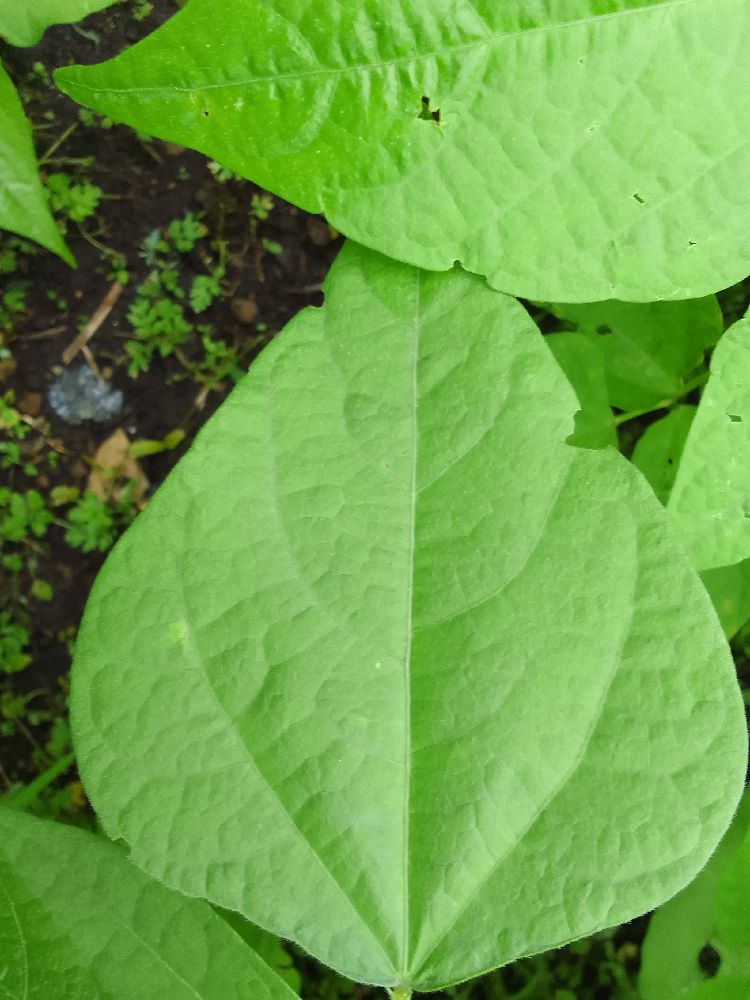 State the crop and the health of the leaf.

common bean, healthy
